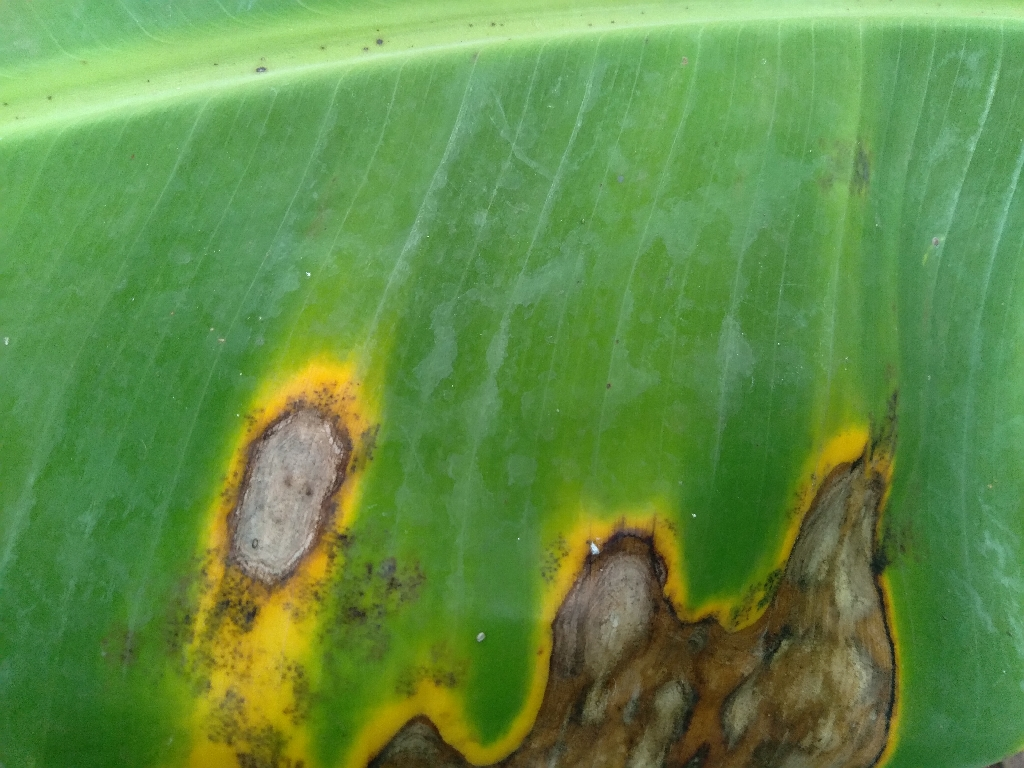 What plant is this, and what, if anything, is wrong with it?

banana, black sigatoka
